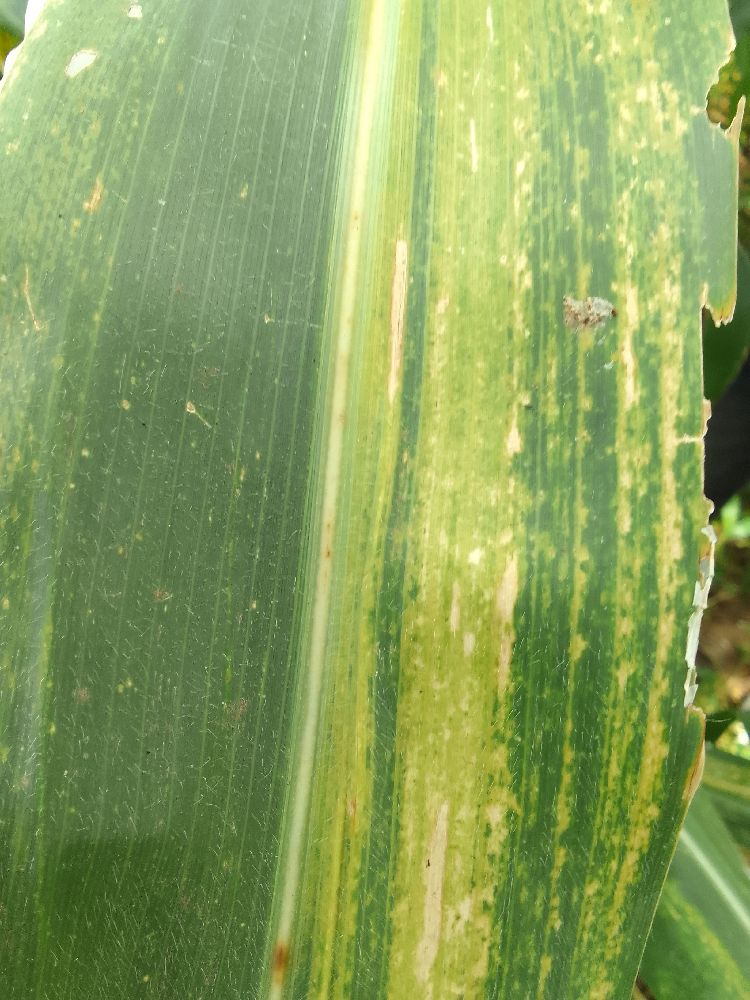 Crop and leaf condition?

maize, maize lethal necrosis
